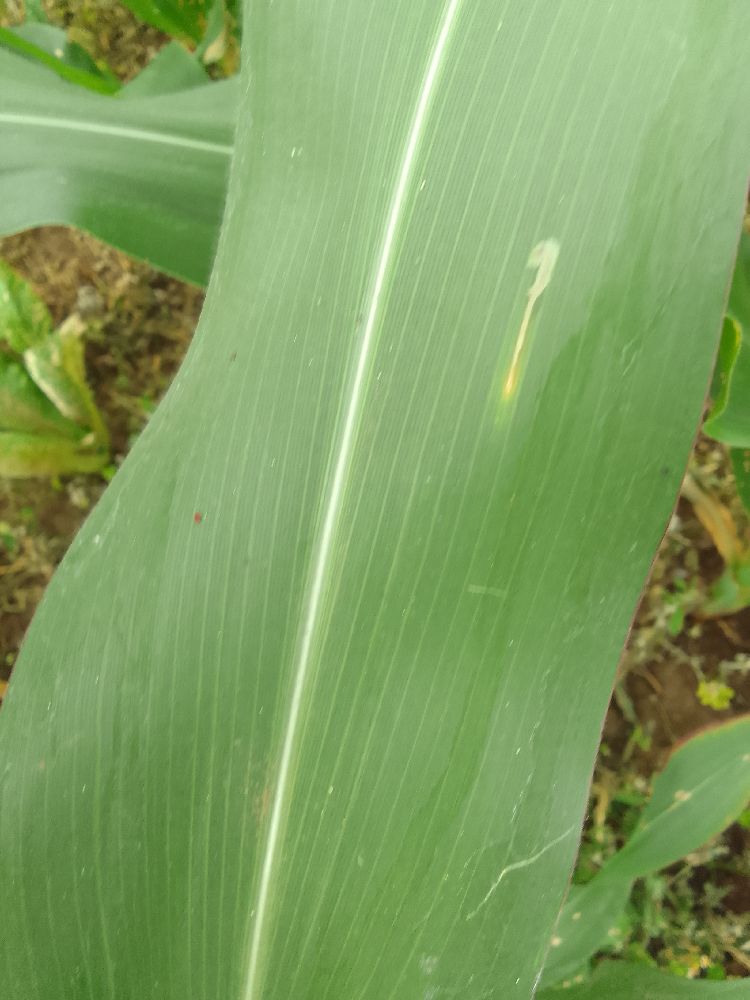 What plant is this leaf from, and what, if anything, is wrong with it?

maize, healthy
